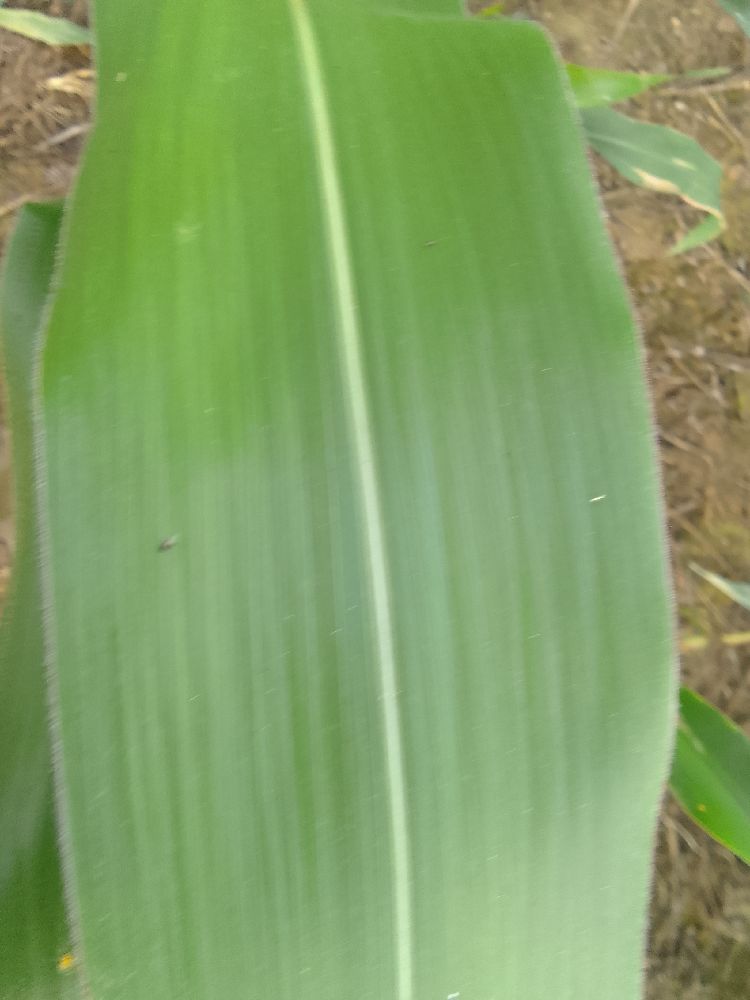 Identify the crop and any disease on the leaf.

maize, healthy
